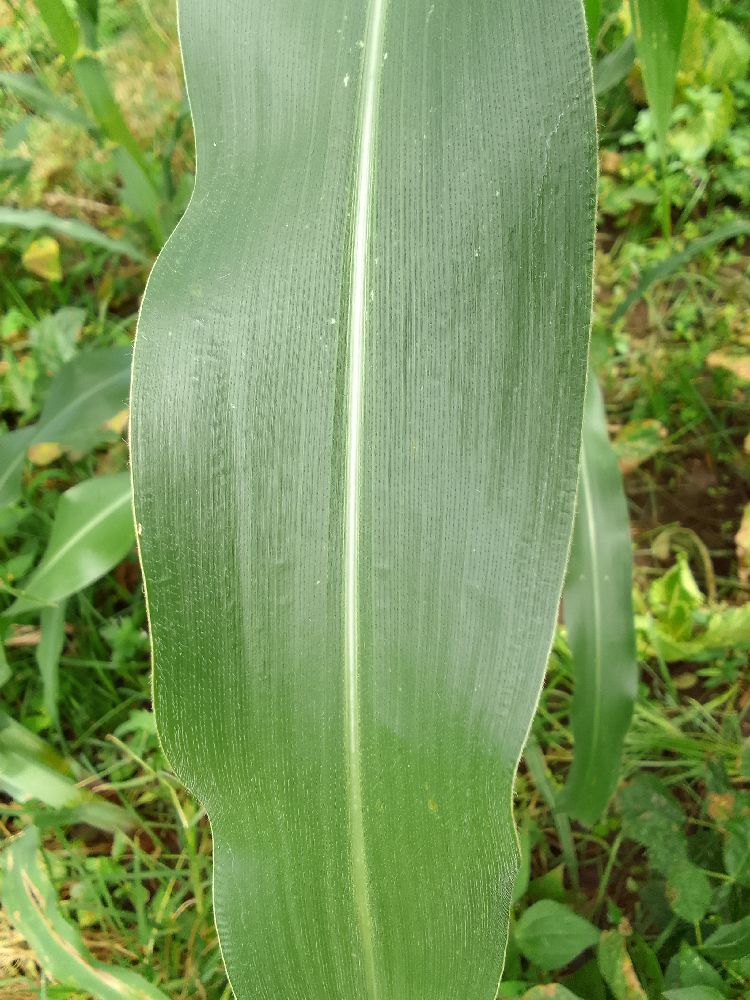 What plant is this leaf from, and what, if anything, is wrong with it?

maize, healthy
